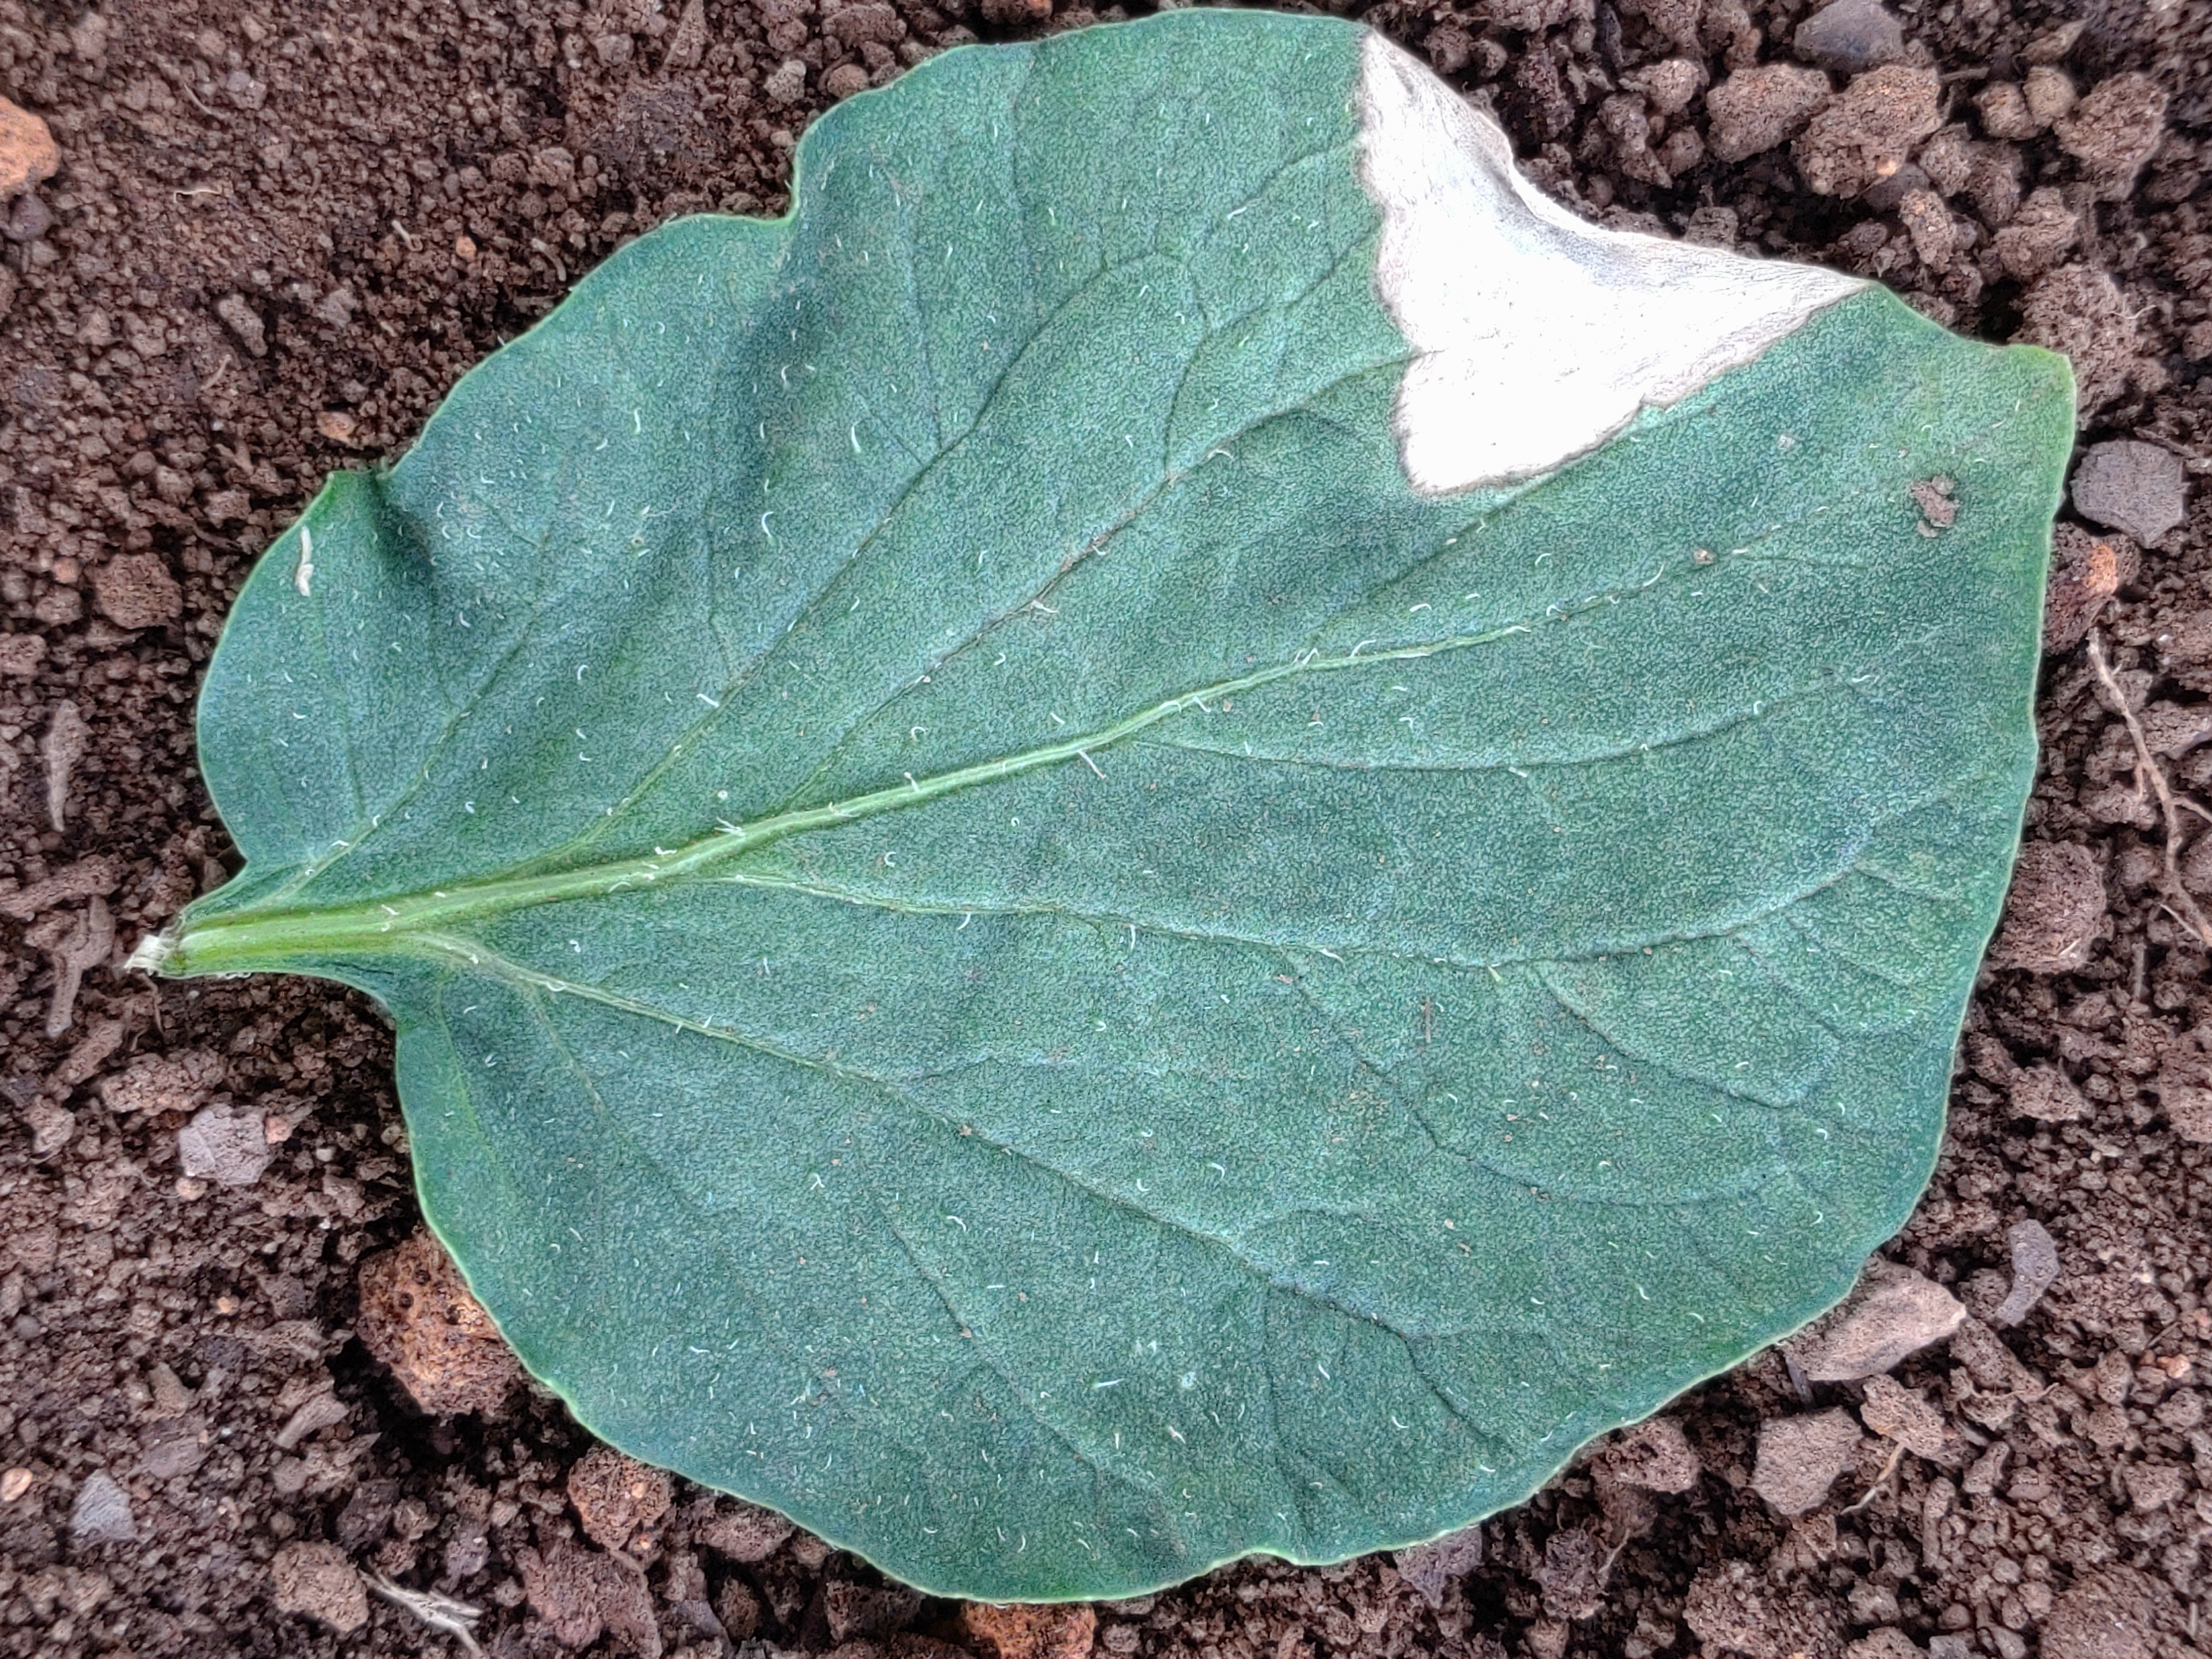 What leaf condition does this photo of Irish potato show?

early blight
